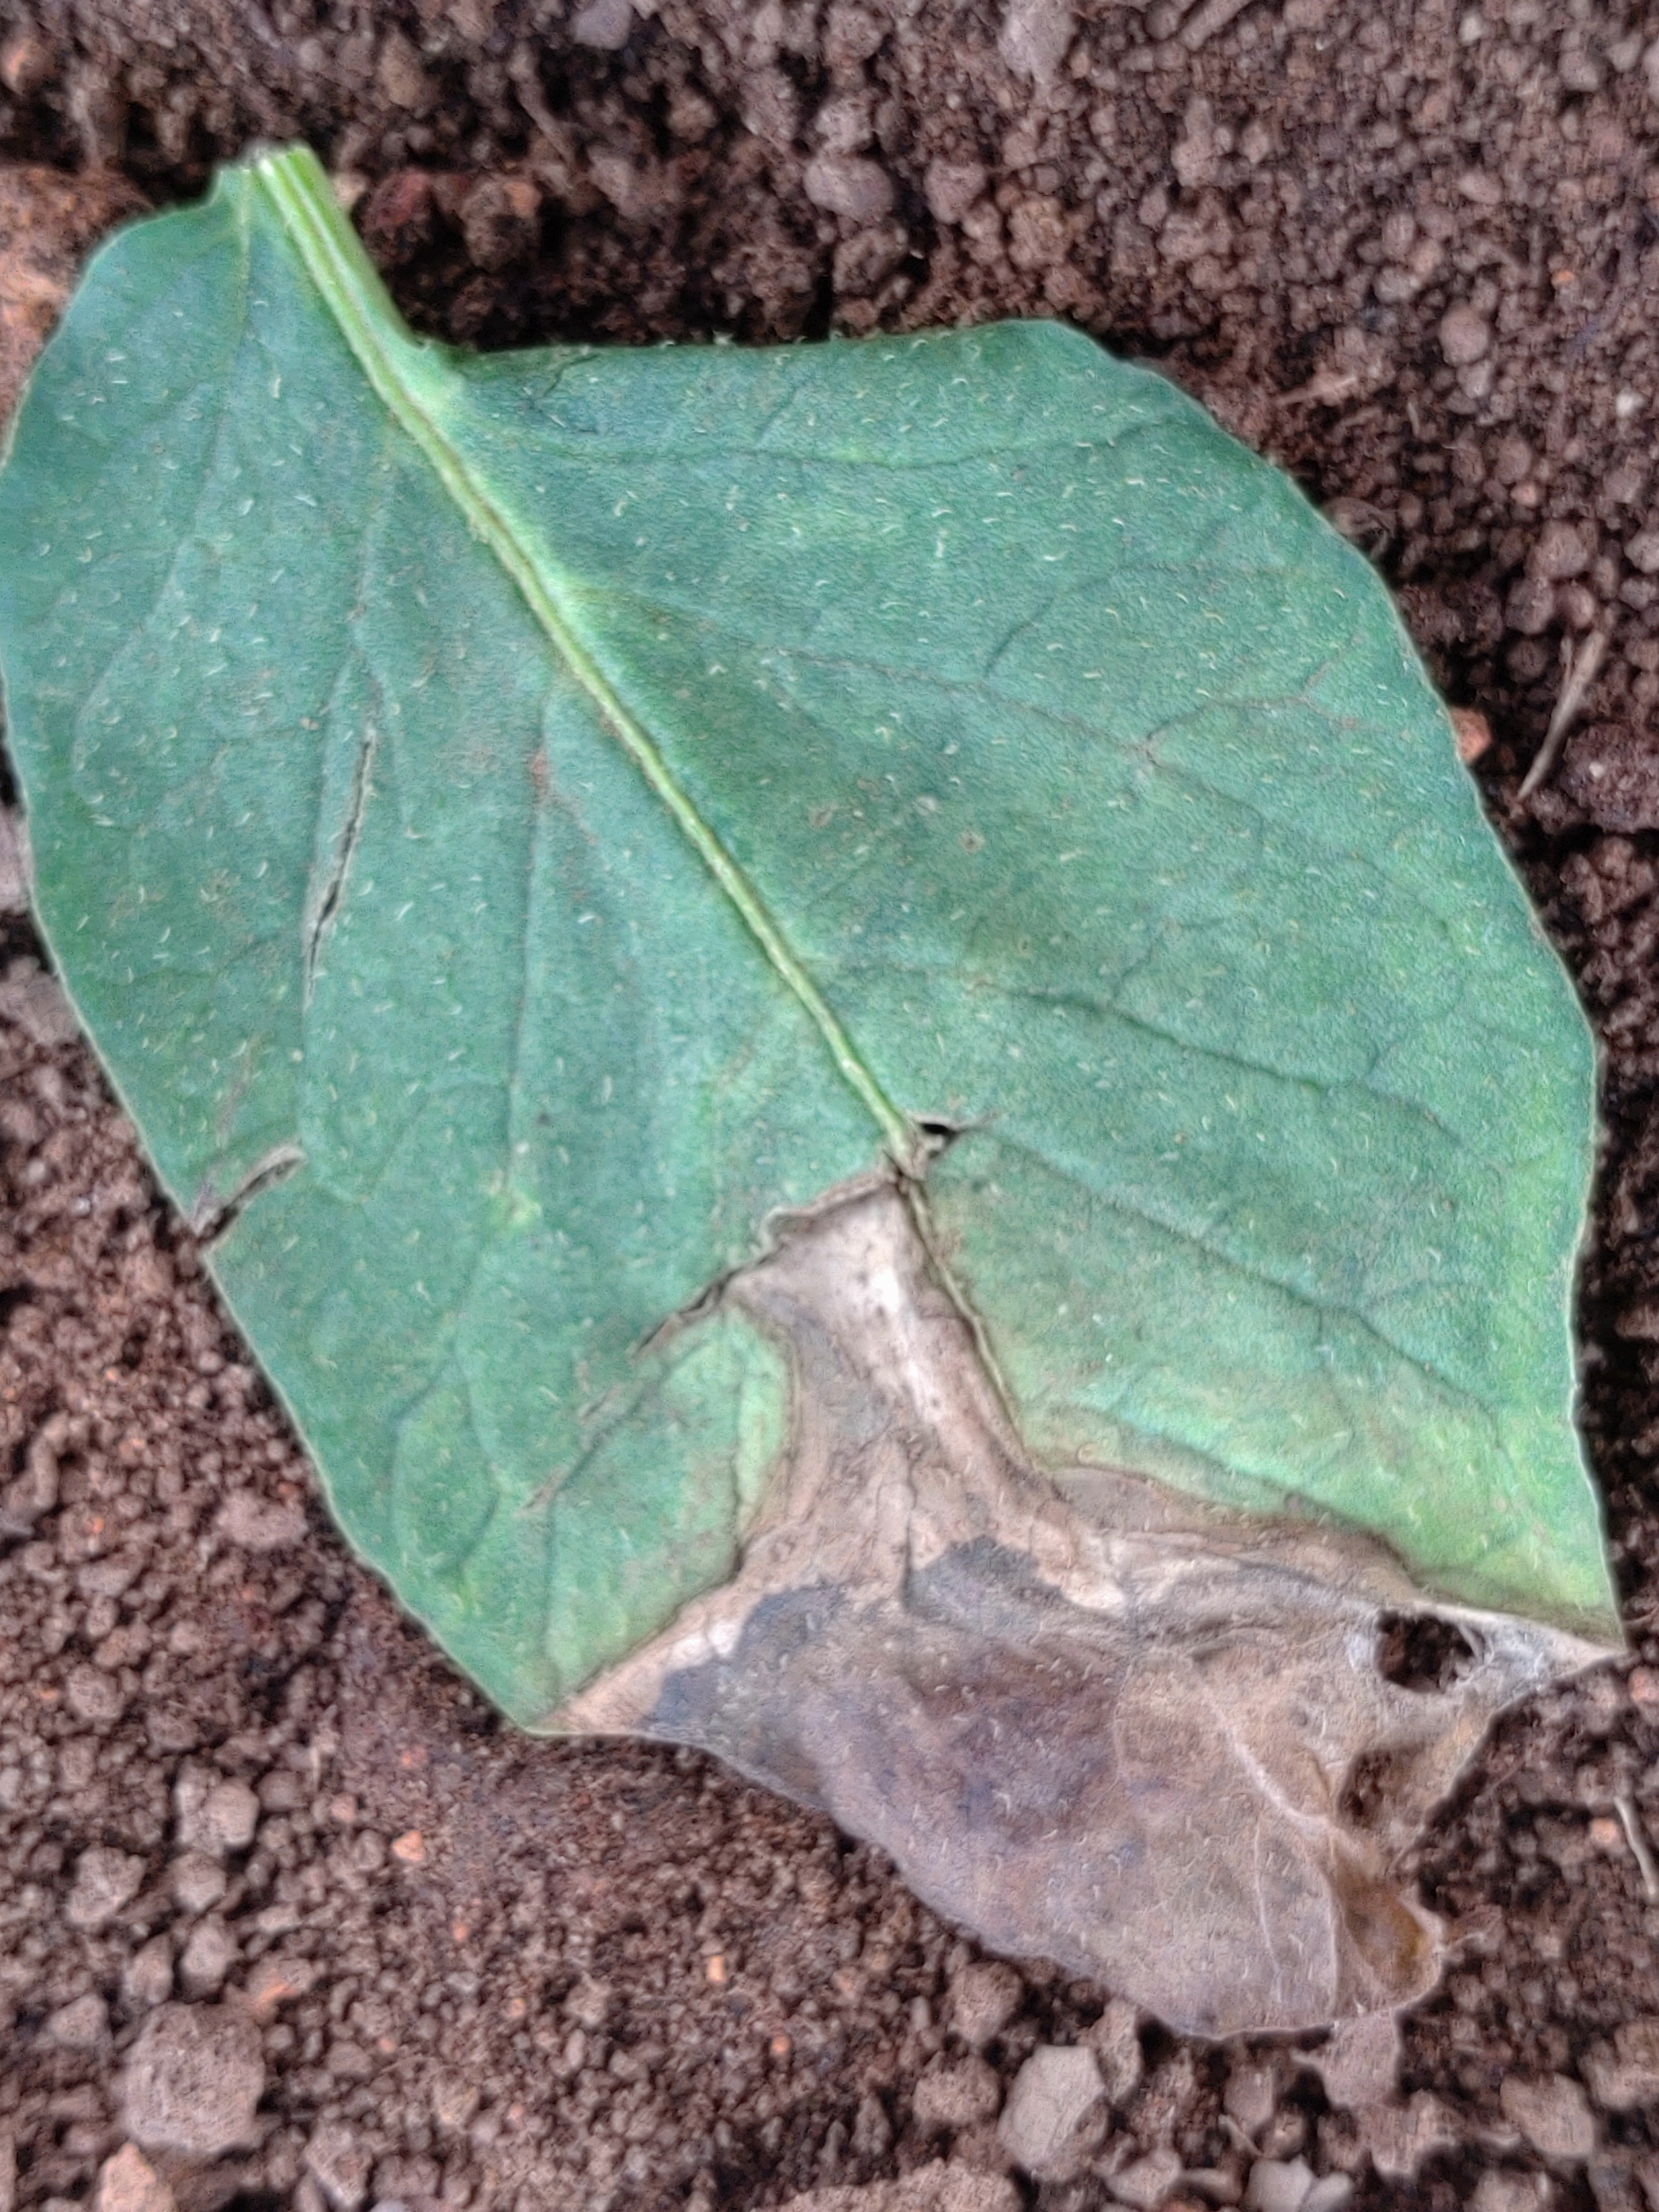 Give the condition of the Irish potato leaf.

early blight
